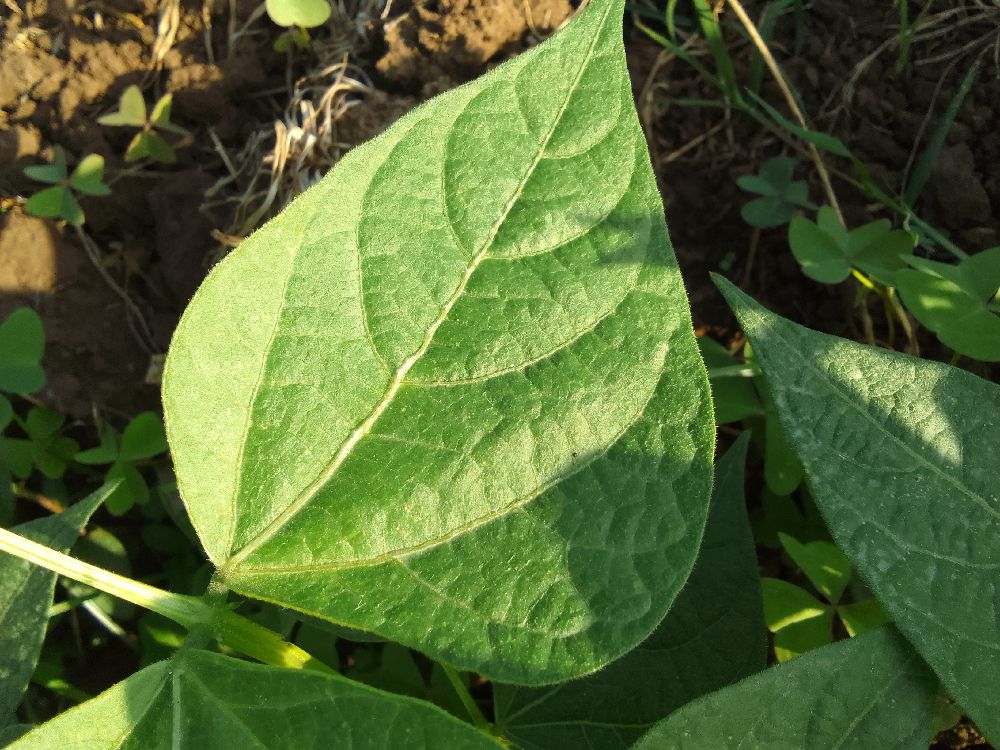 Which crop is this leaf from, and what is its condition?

common bean, healthy
